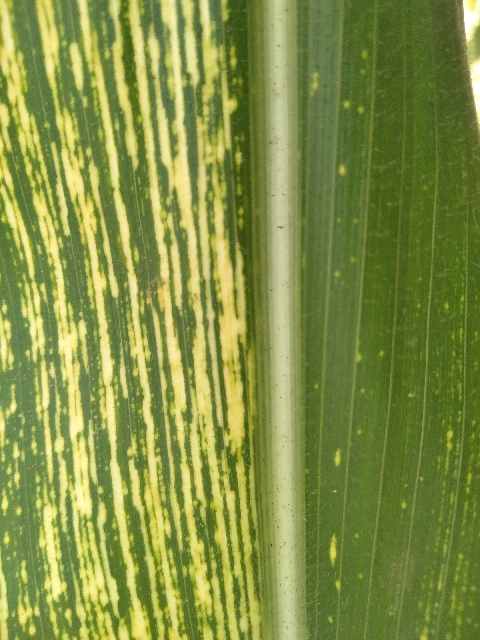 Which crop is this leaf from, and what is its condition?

maize, maize streak virus
